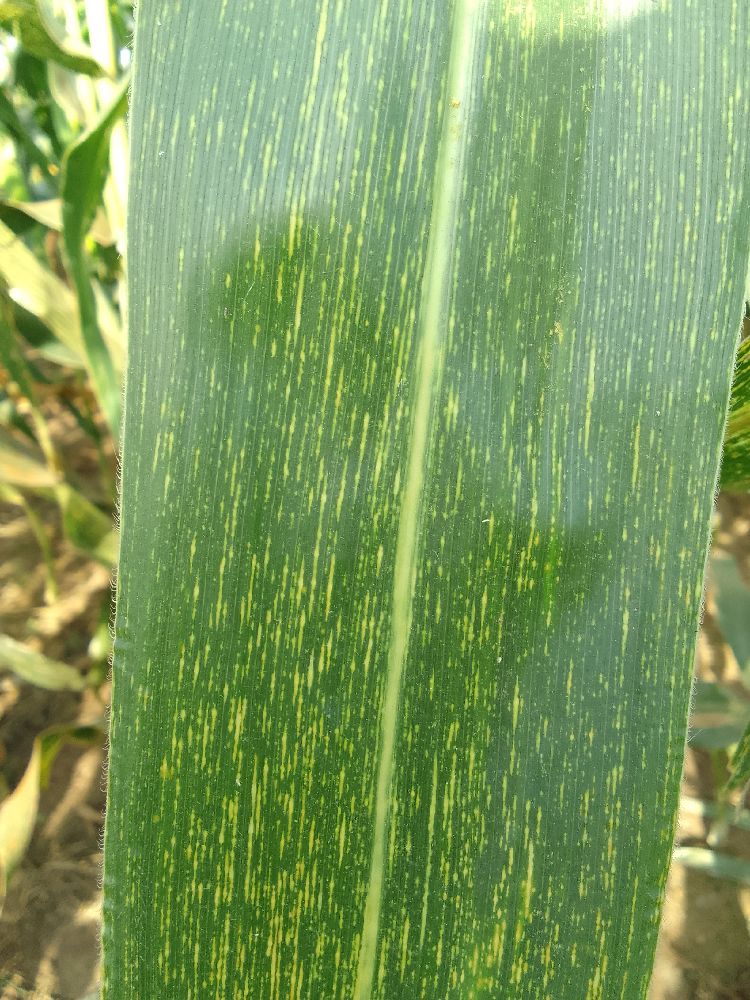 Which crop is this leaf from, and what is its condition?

maize, maize streak virus
